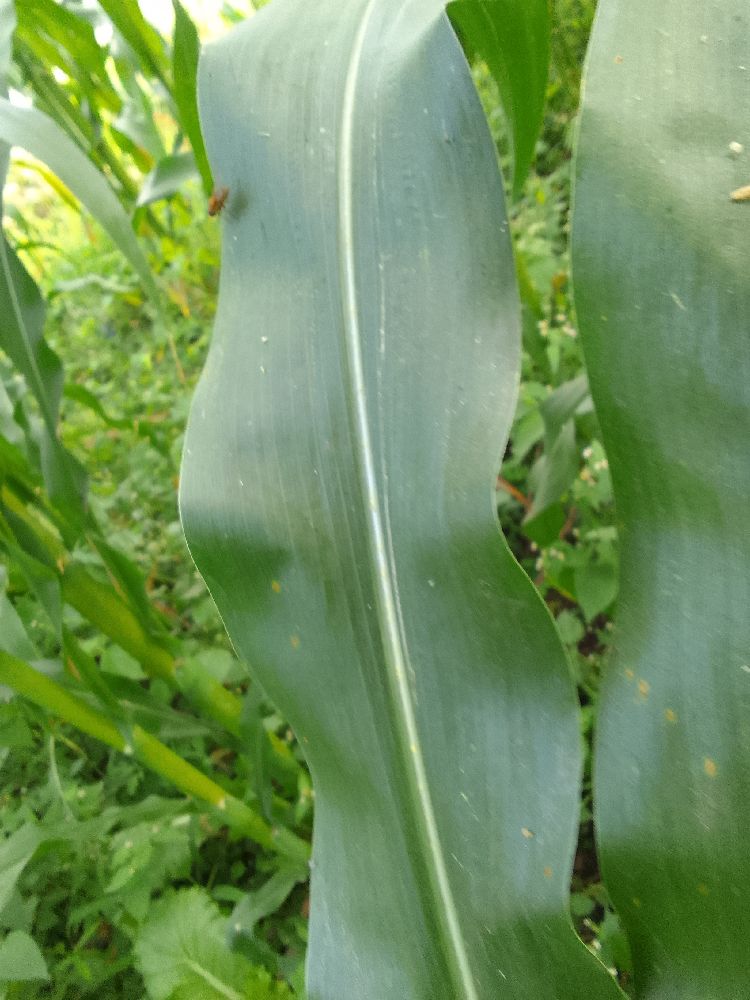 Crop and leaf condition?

maize, healthy
